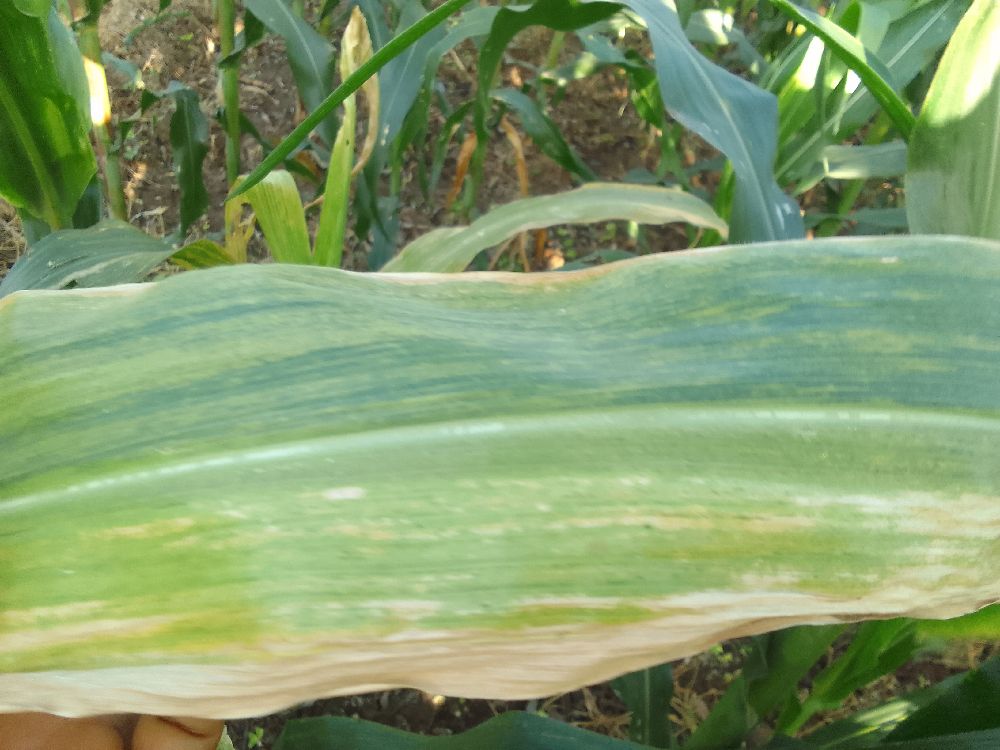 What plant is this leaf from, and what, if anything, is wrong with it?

maize, maize lethal necrosis
